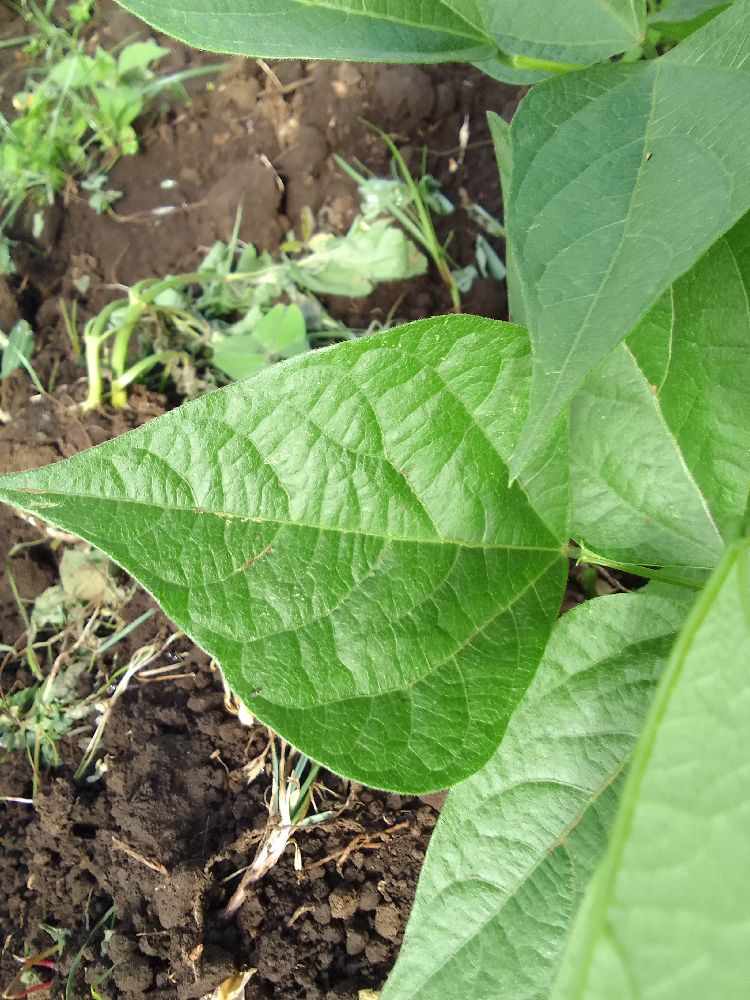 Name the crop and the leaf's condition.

common bean, healthy
